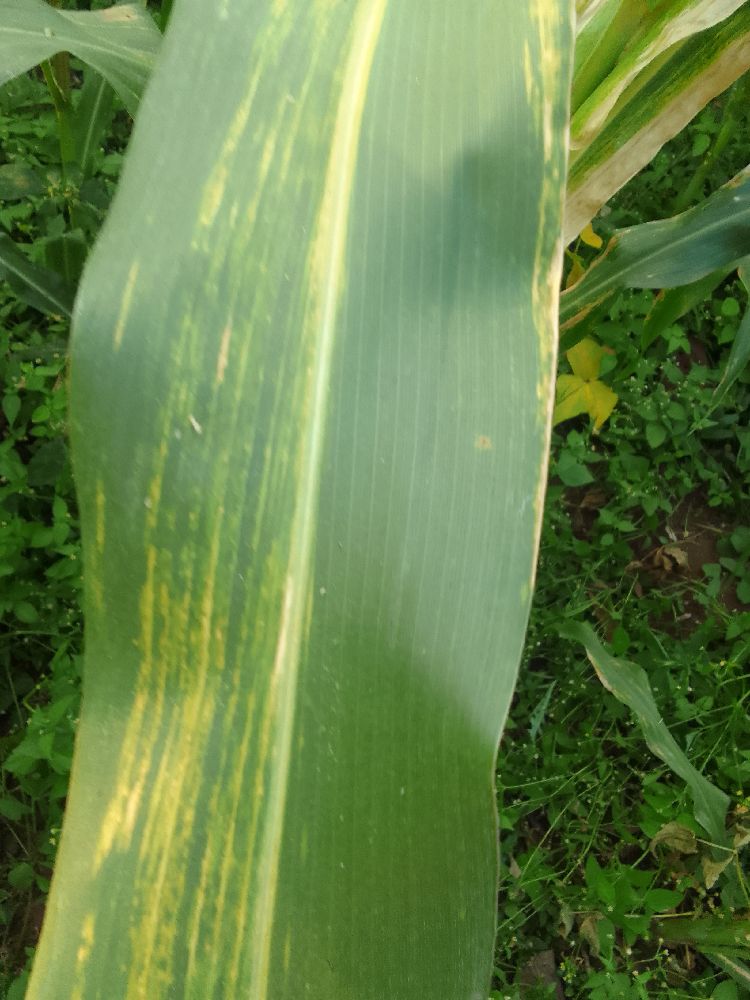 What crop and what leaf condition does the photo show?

maize, maize lethal necrosis
